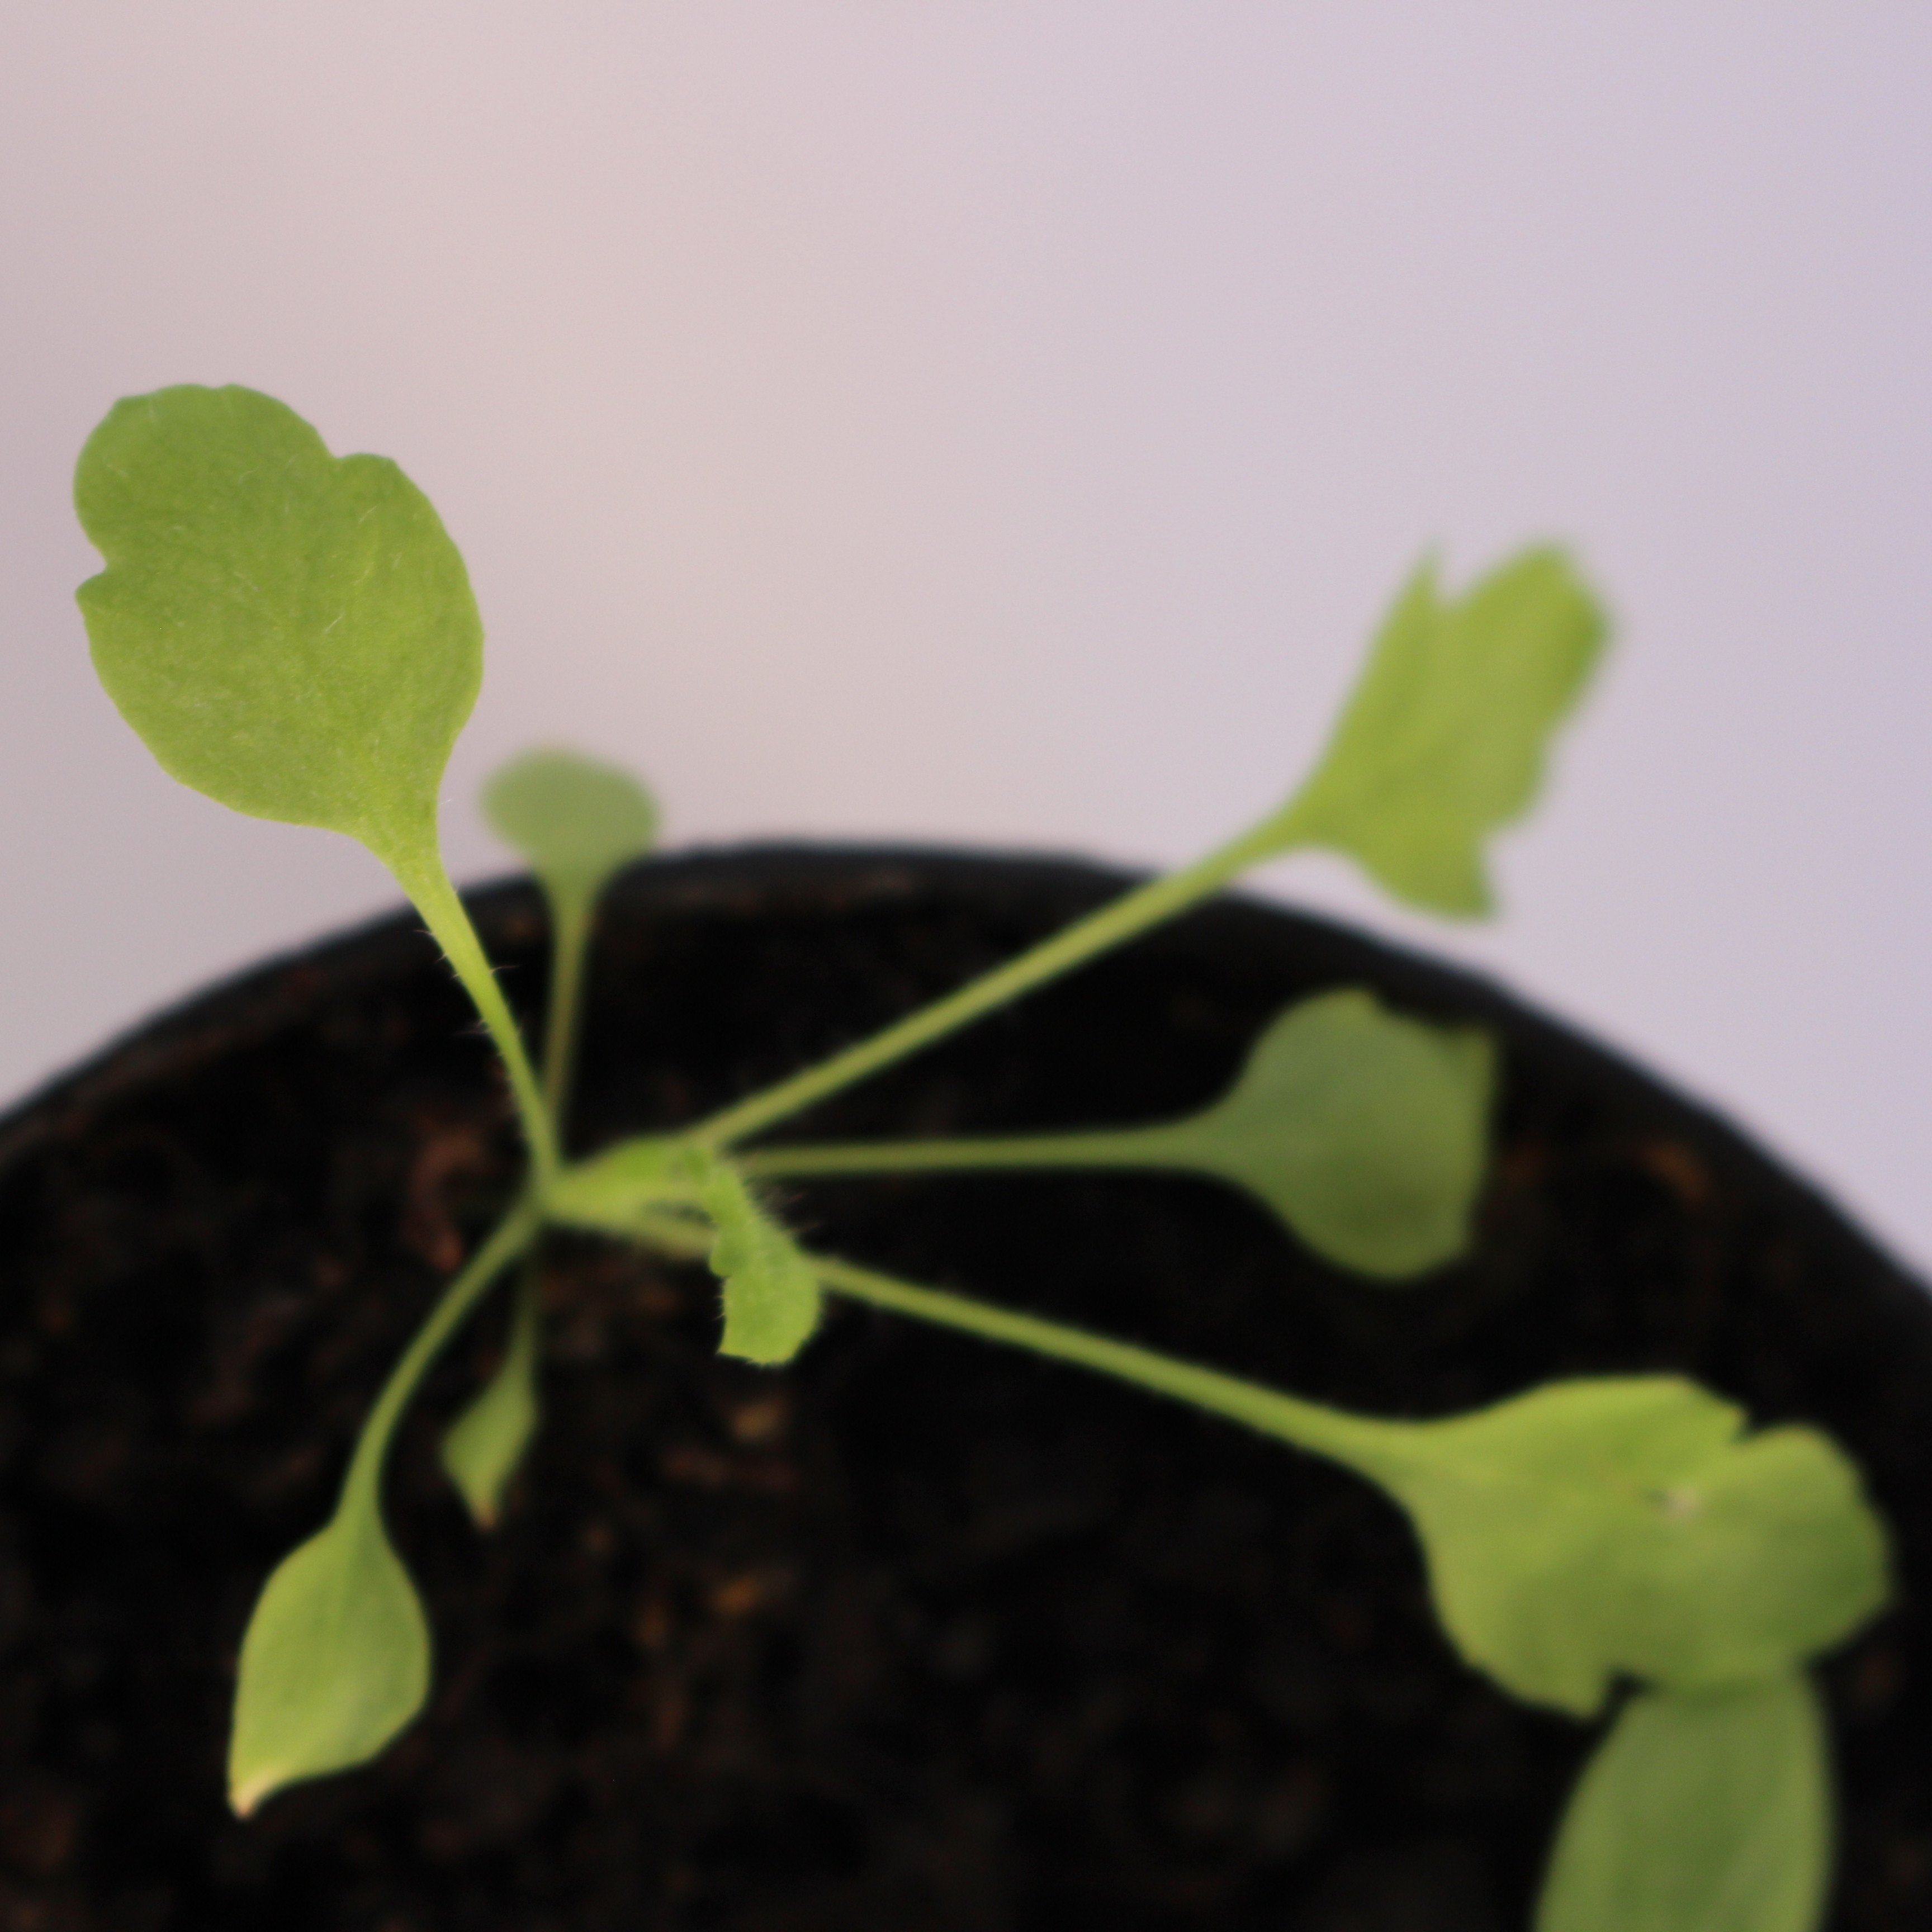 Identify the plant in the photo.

Papaver rhoeas
